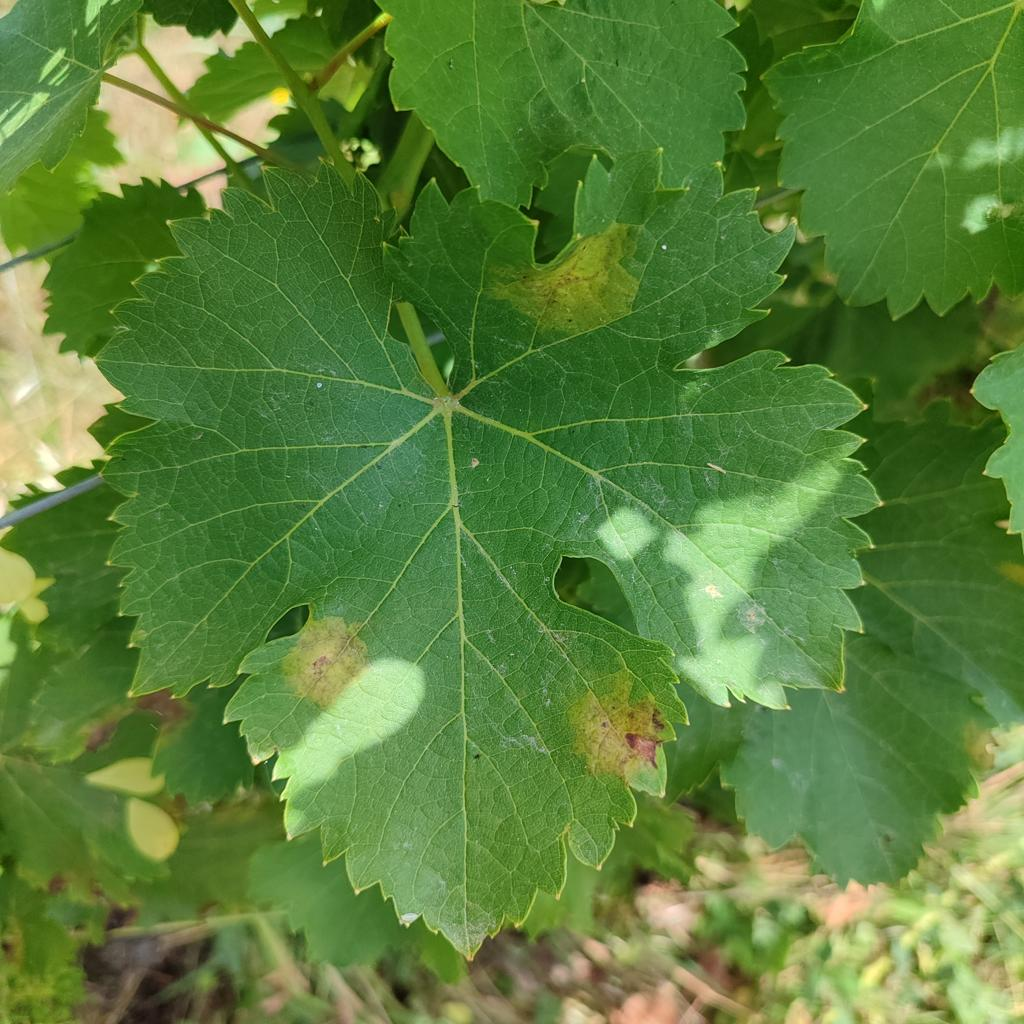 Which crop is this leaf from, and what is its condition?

grapevine, downy mildew
